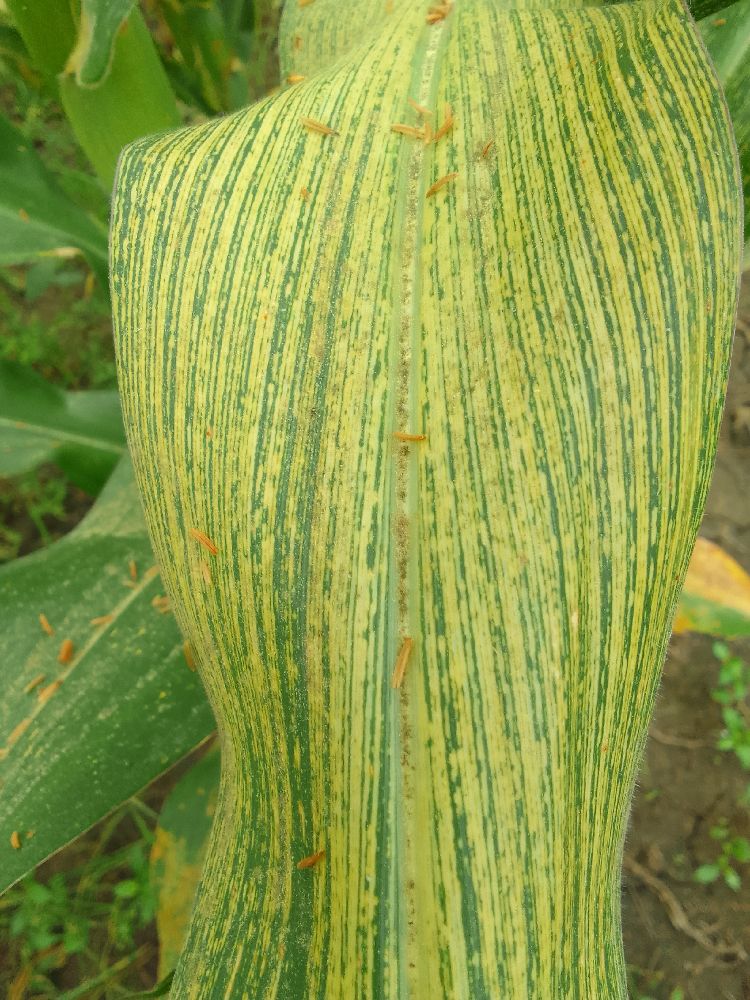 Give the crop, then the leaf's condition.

maize, maize streak virus
